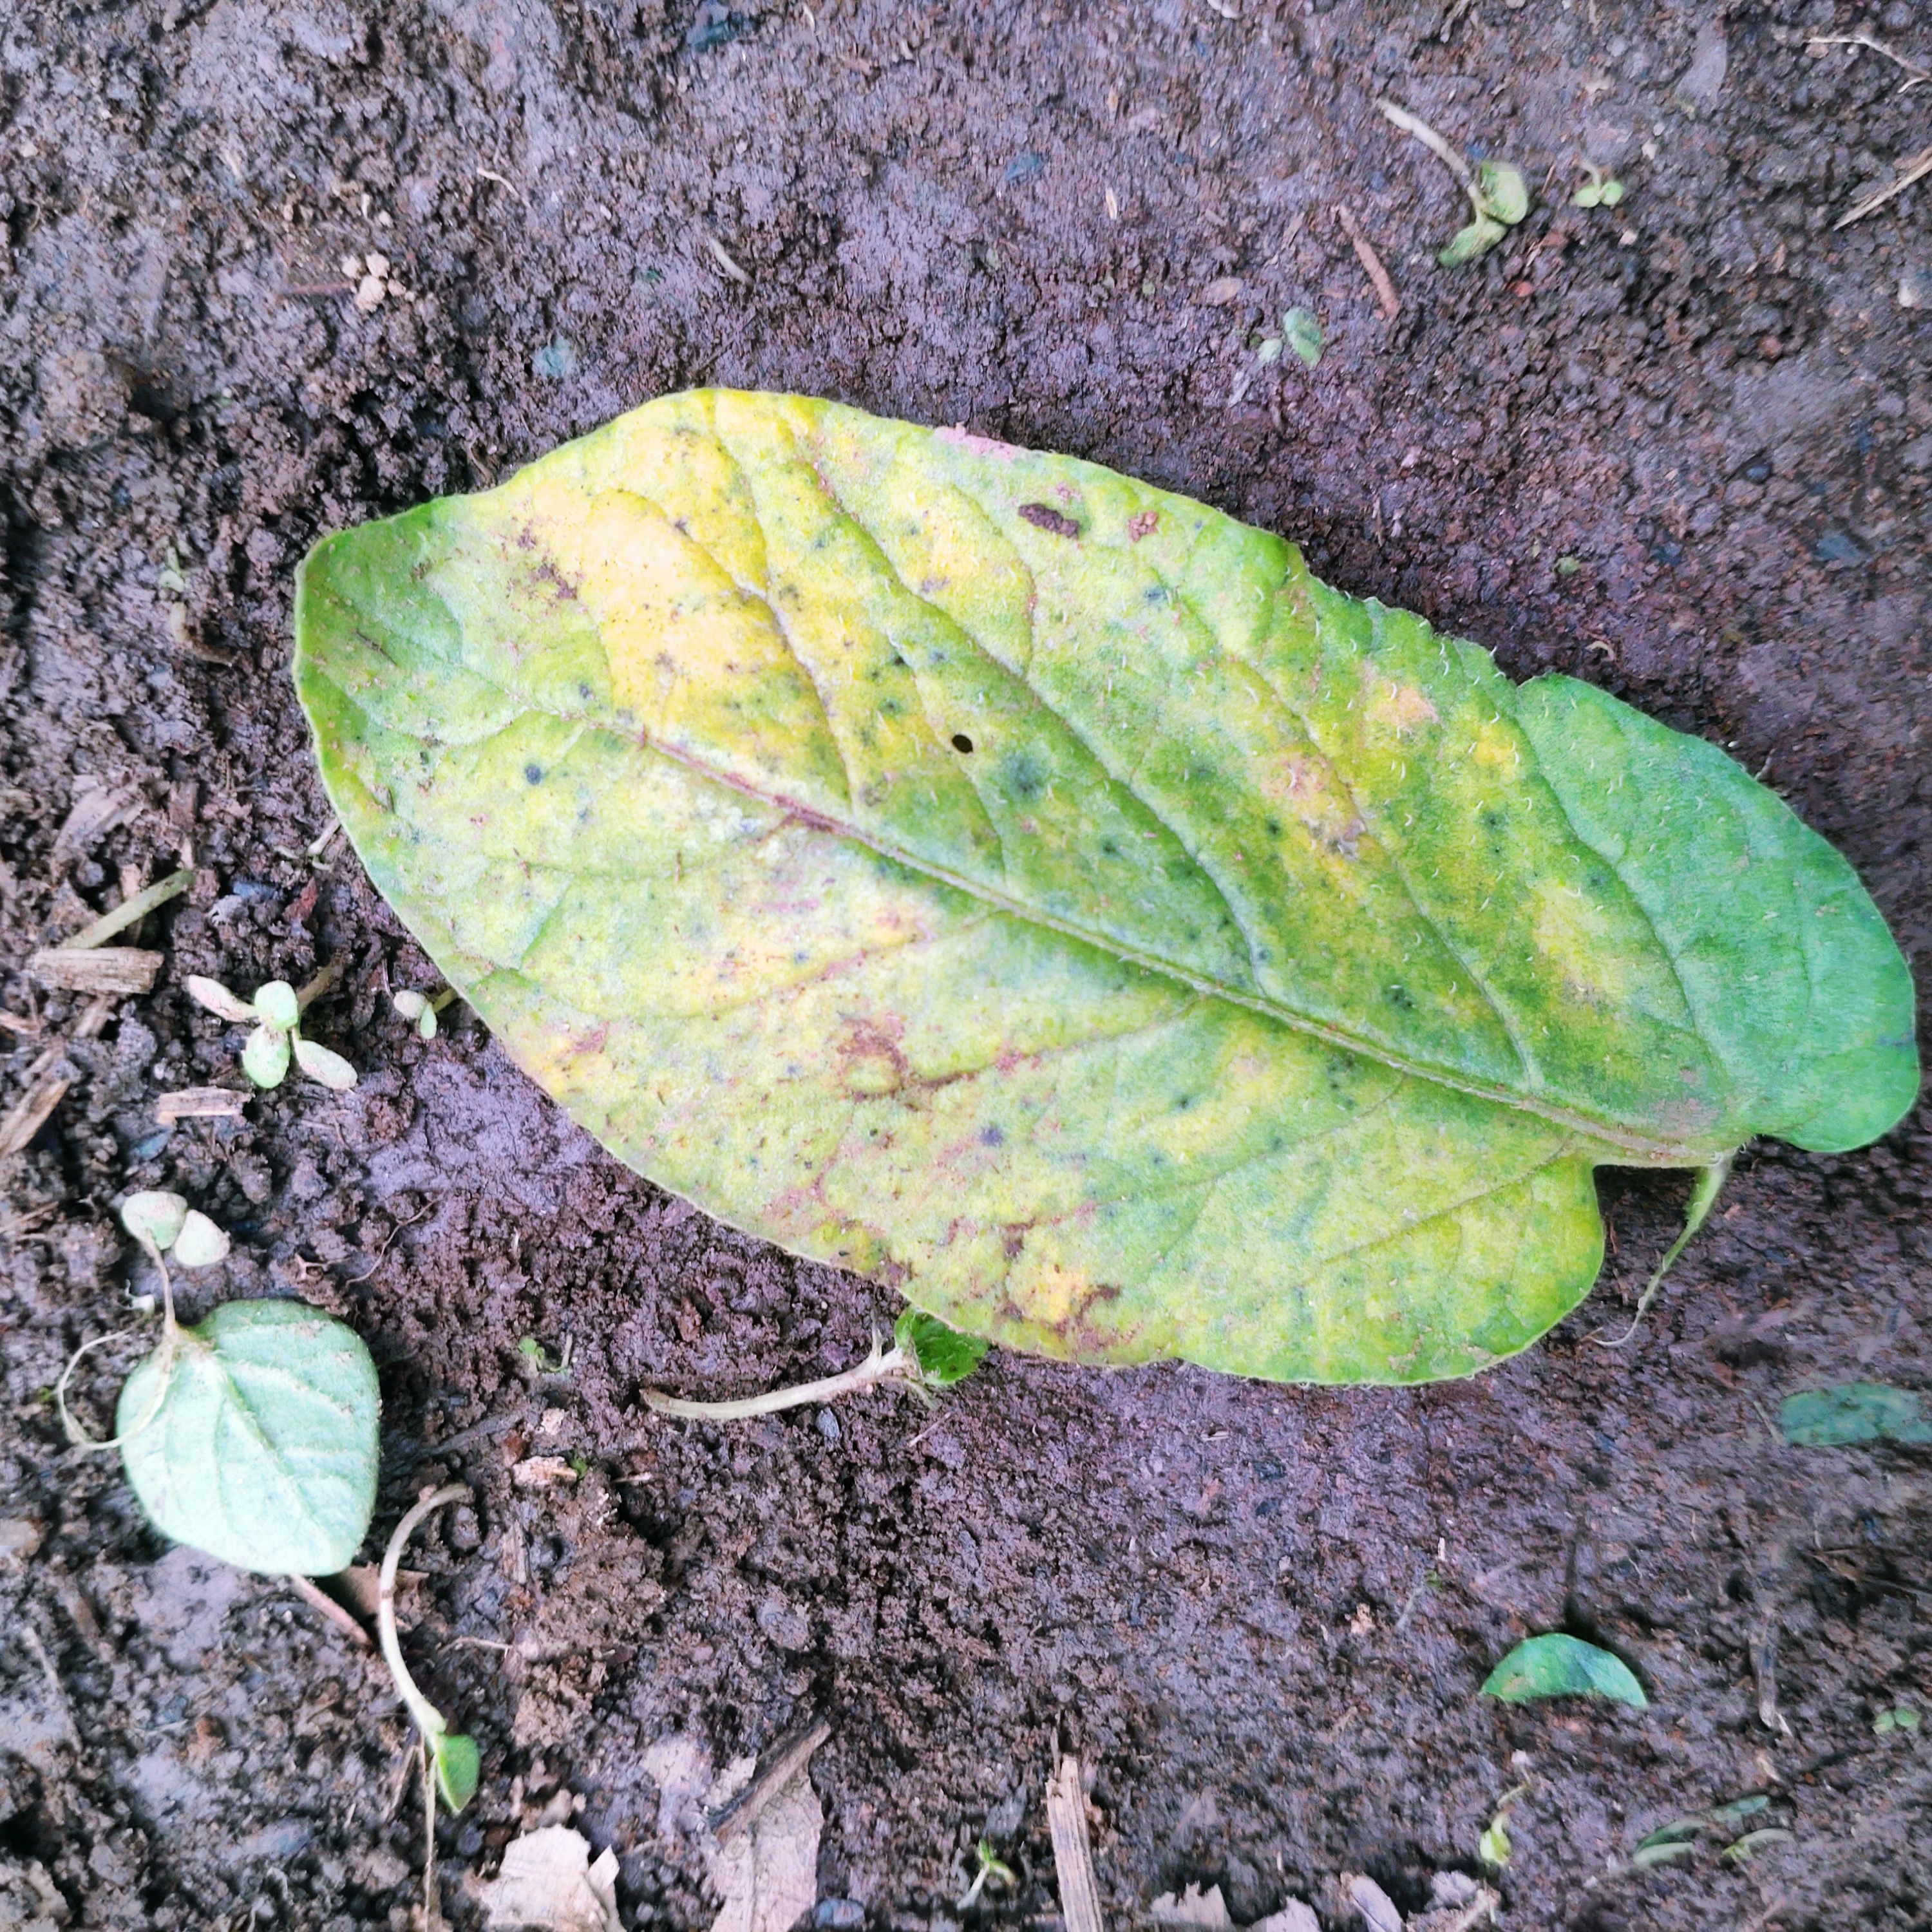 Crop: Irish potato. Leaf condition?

late blight
